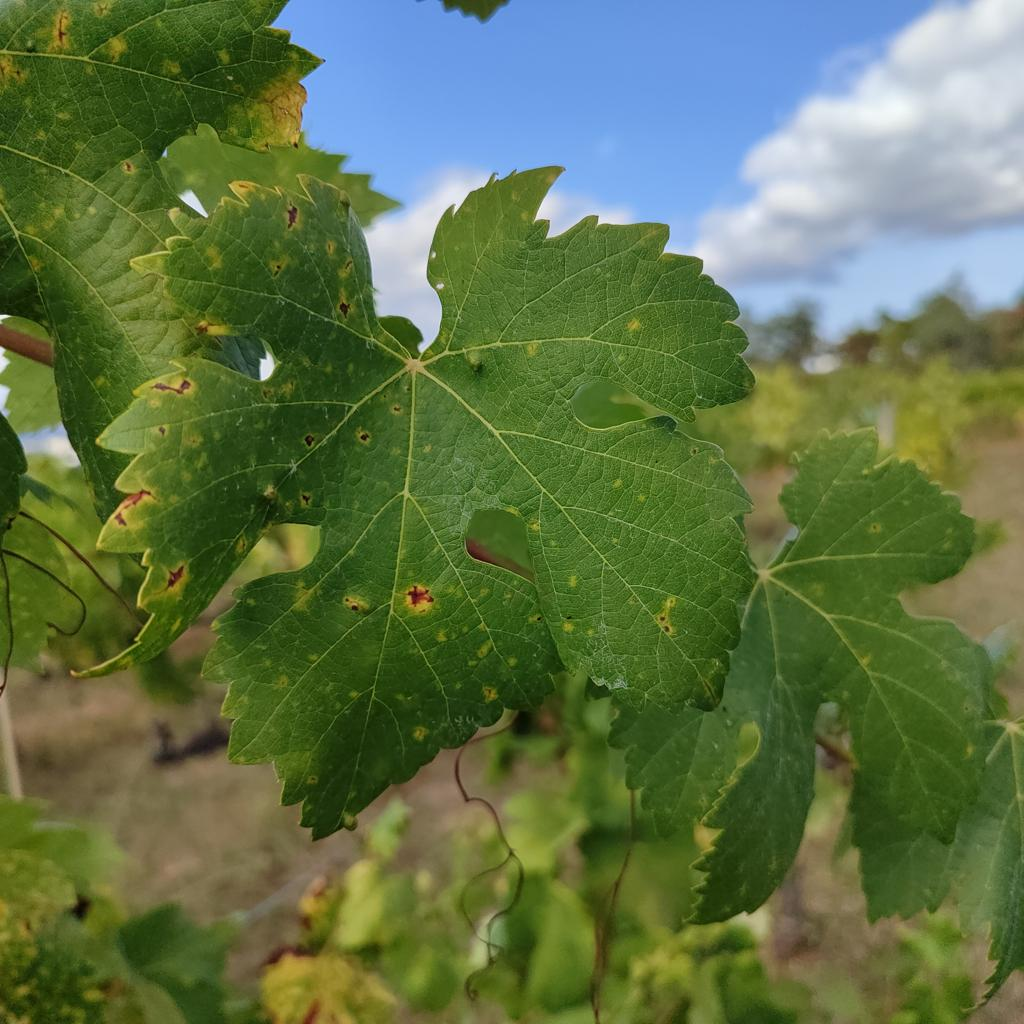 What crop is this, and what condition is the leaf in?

grapevine, esca complex
